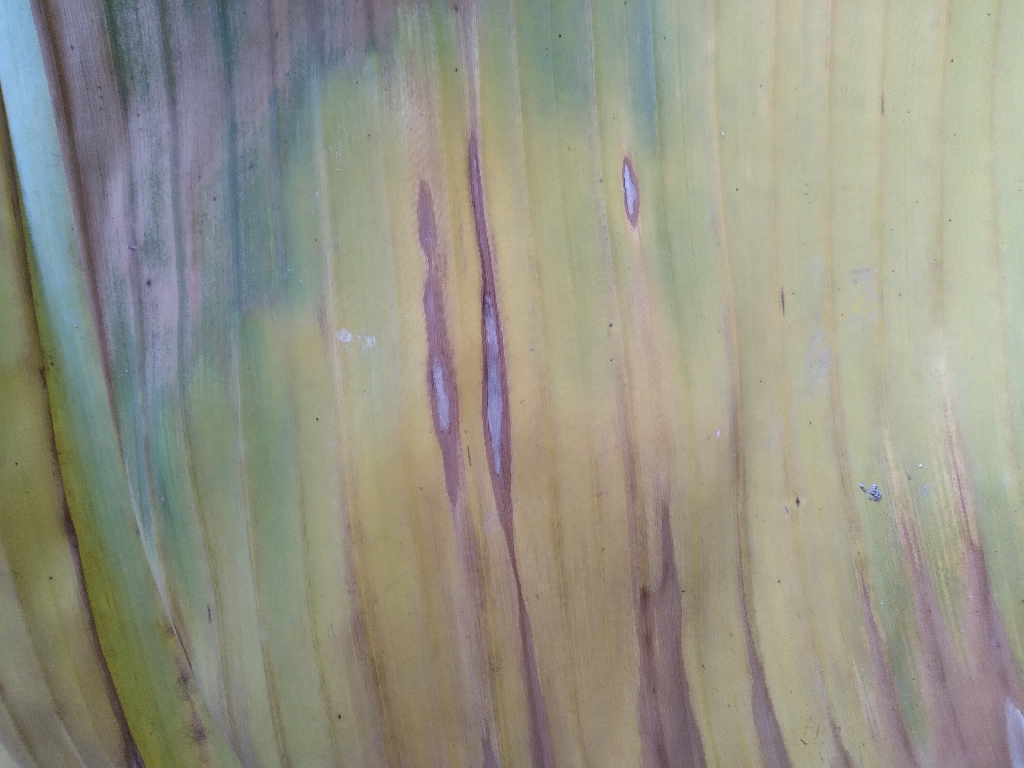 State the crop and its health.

banana, fusarium wilt race 1
